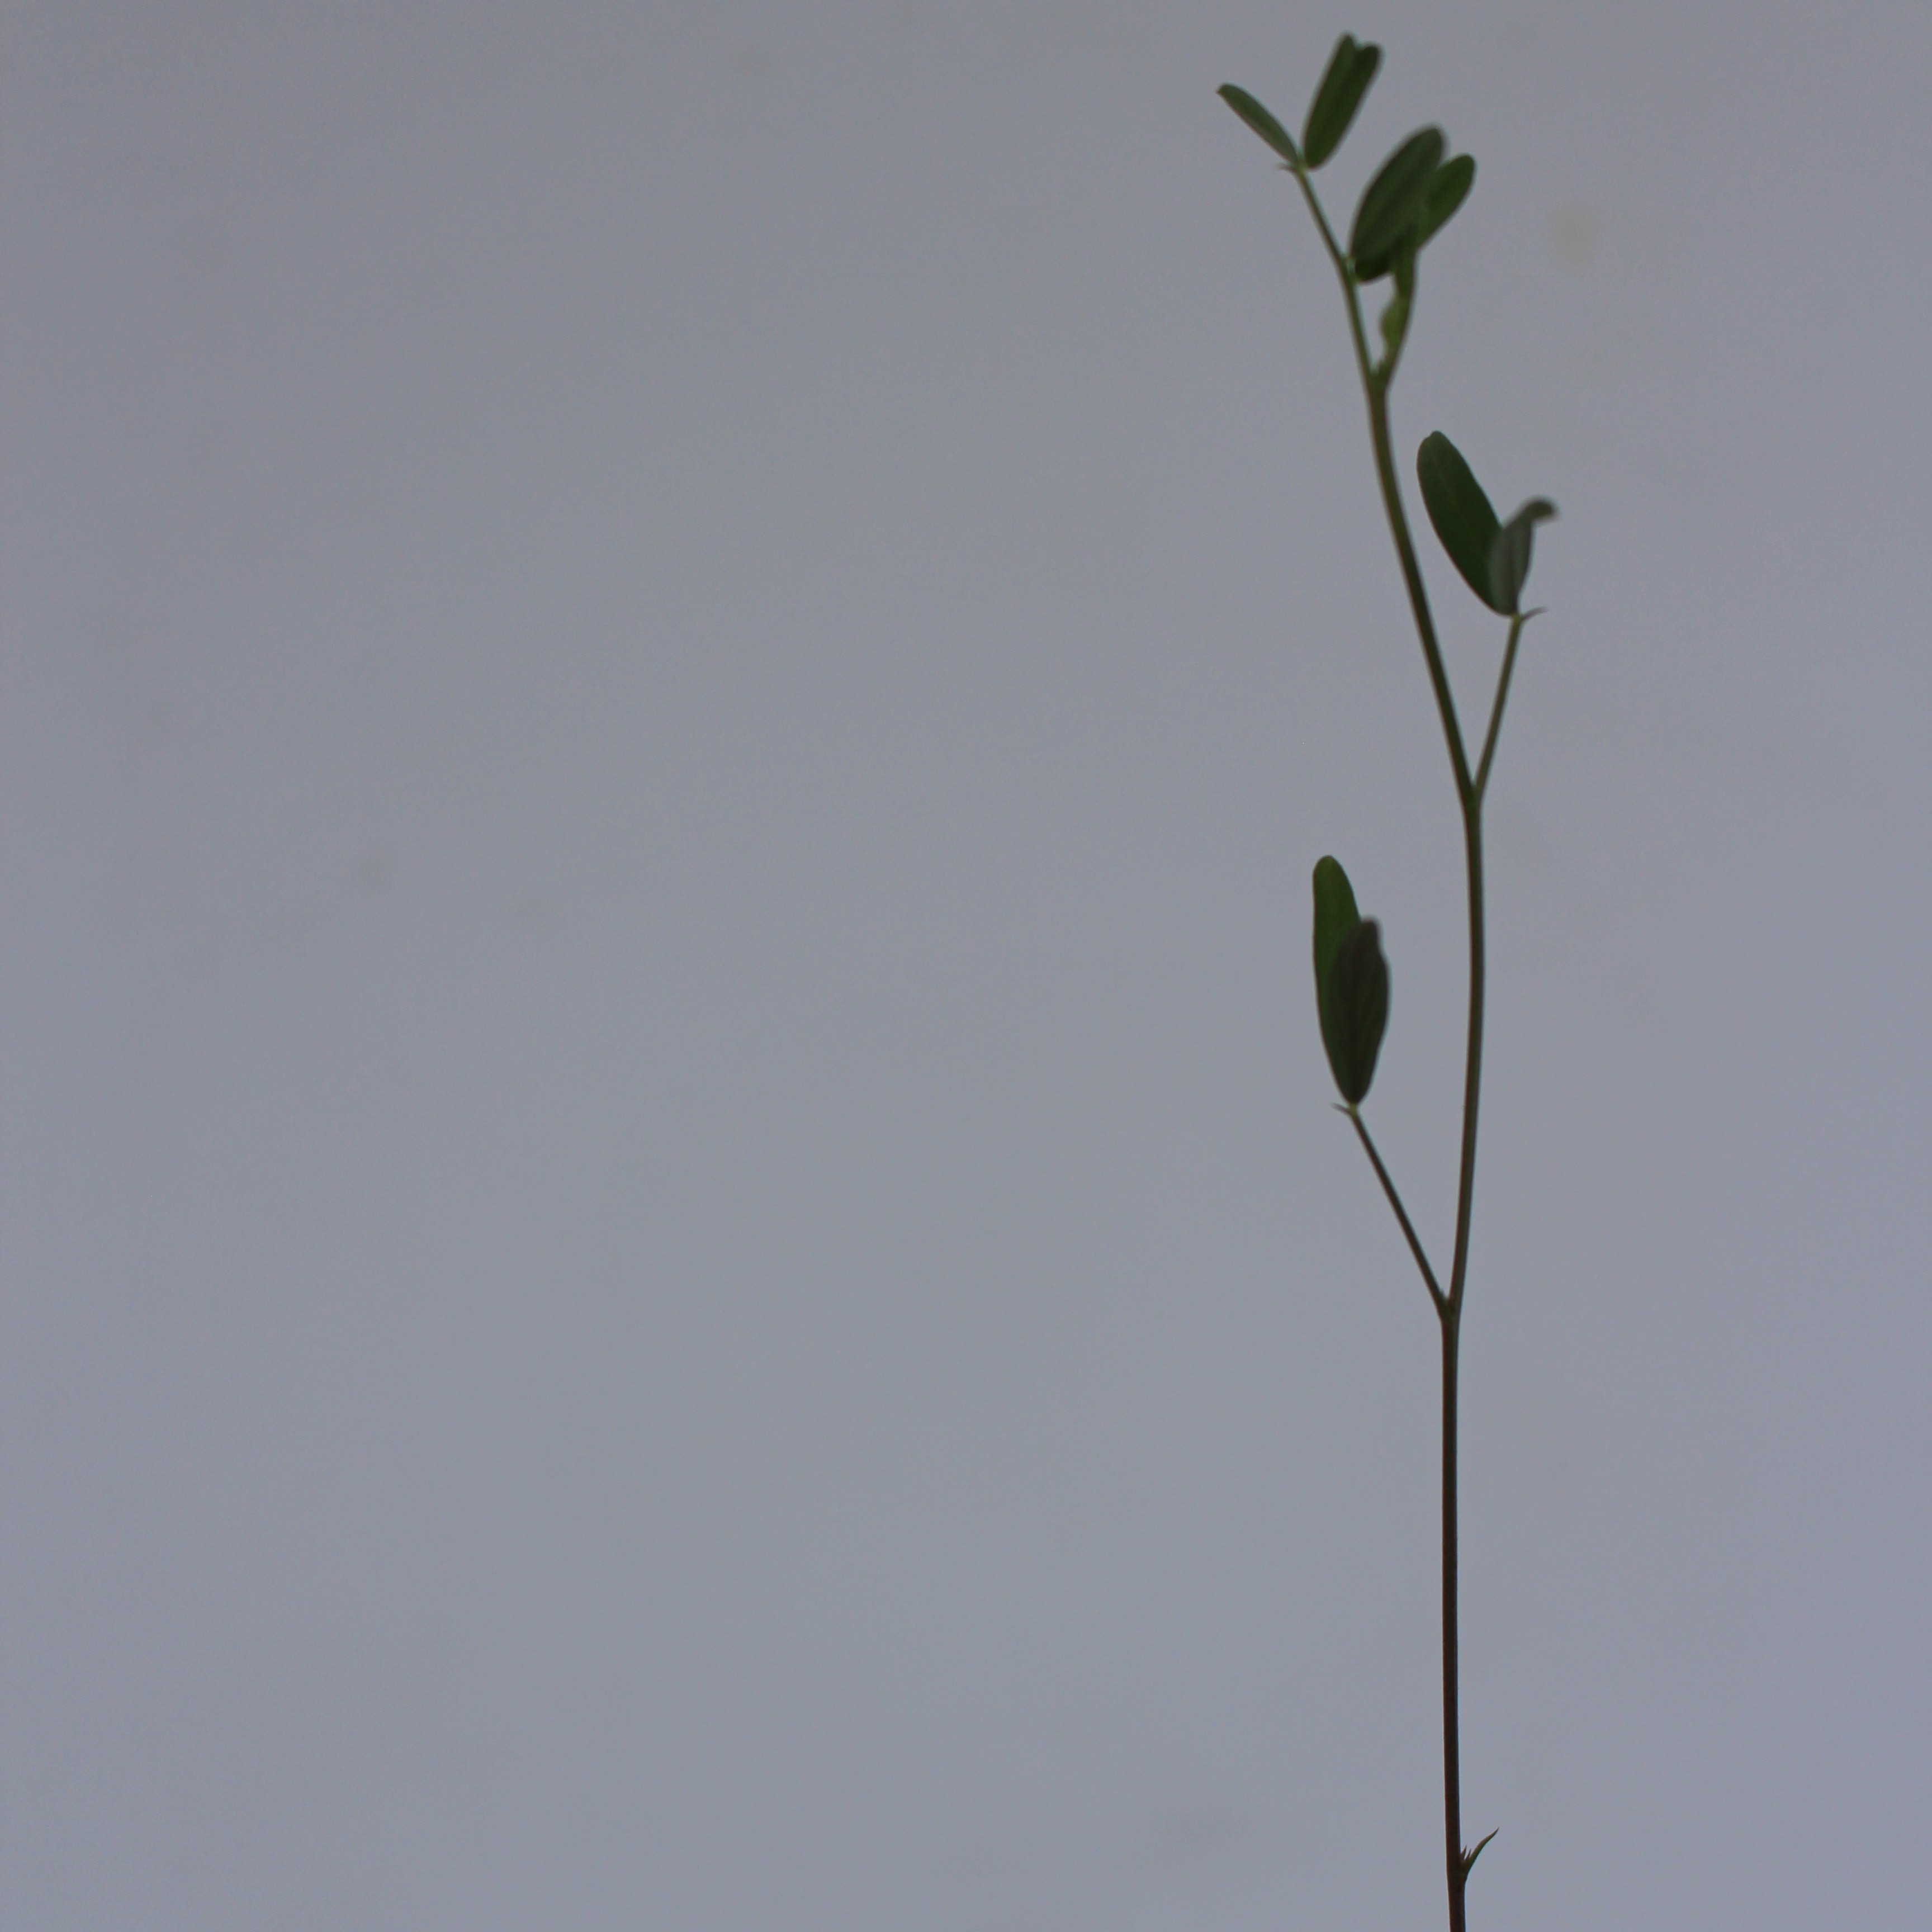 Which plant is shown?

Vicia sativa
